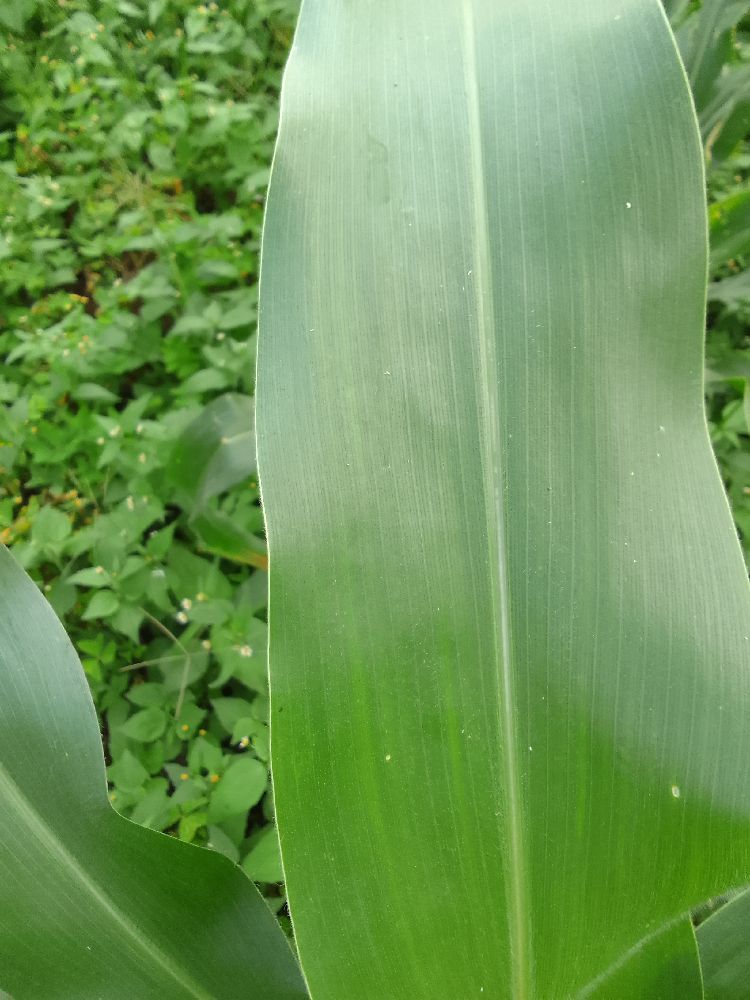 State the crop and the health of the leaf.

maize, healthy
